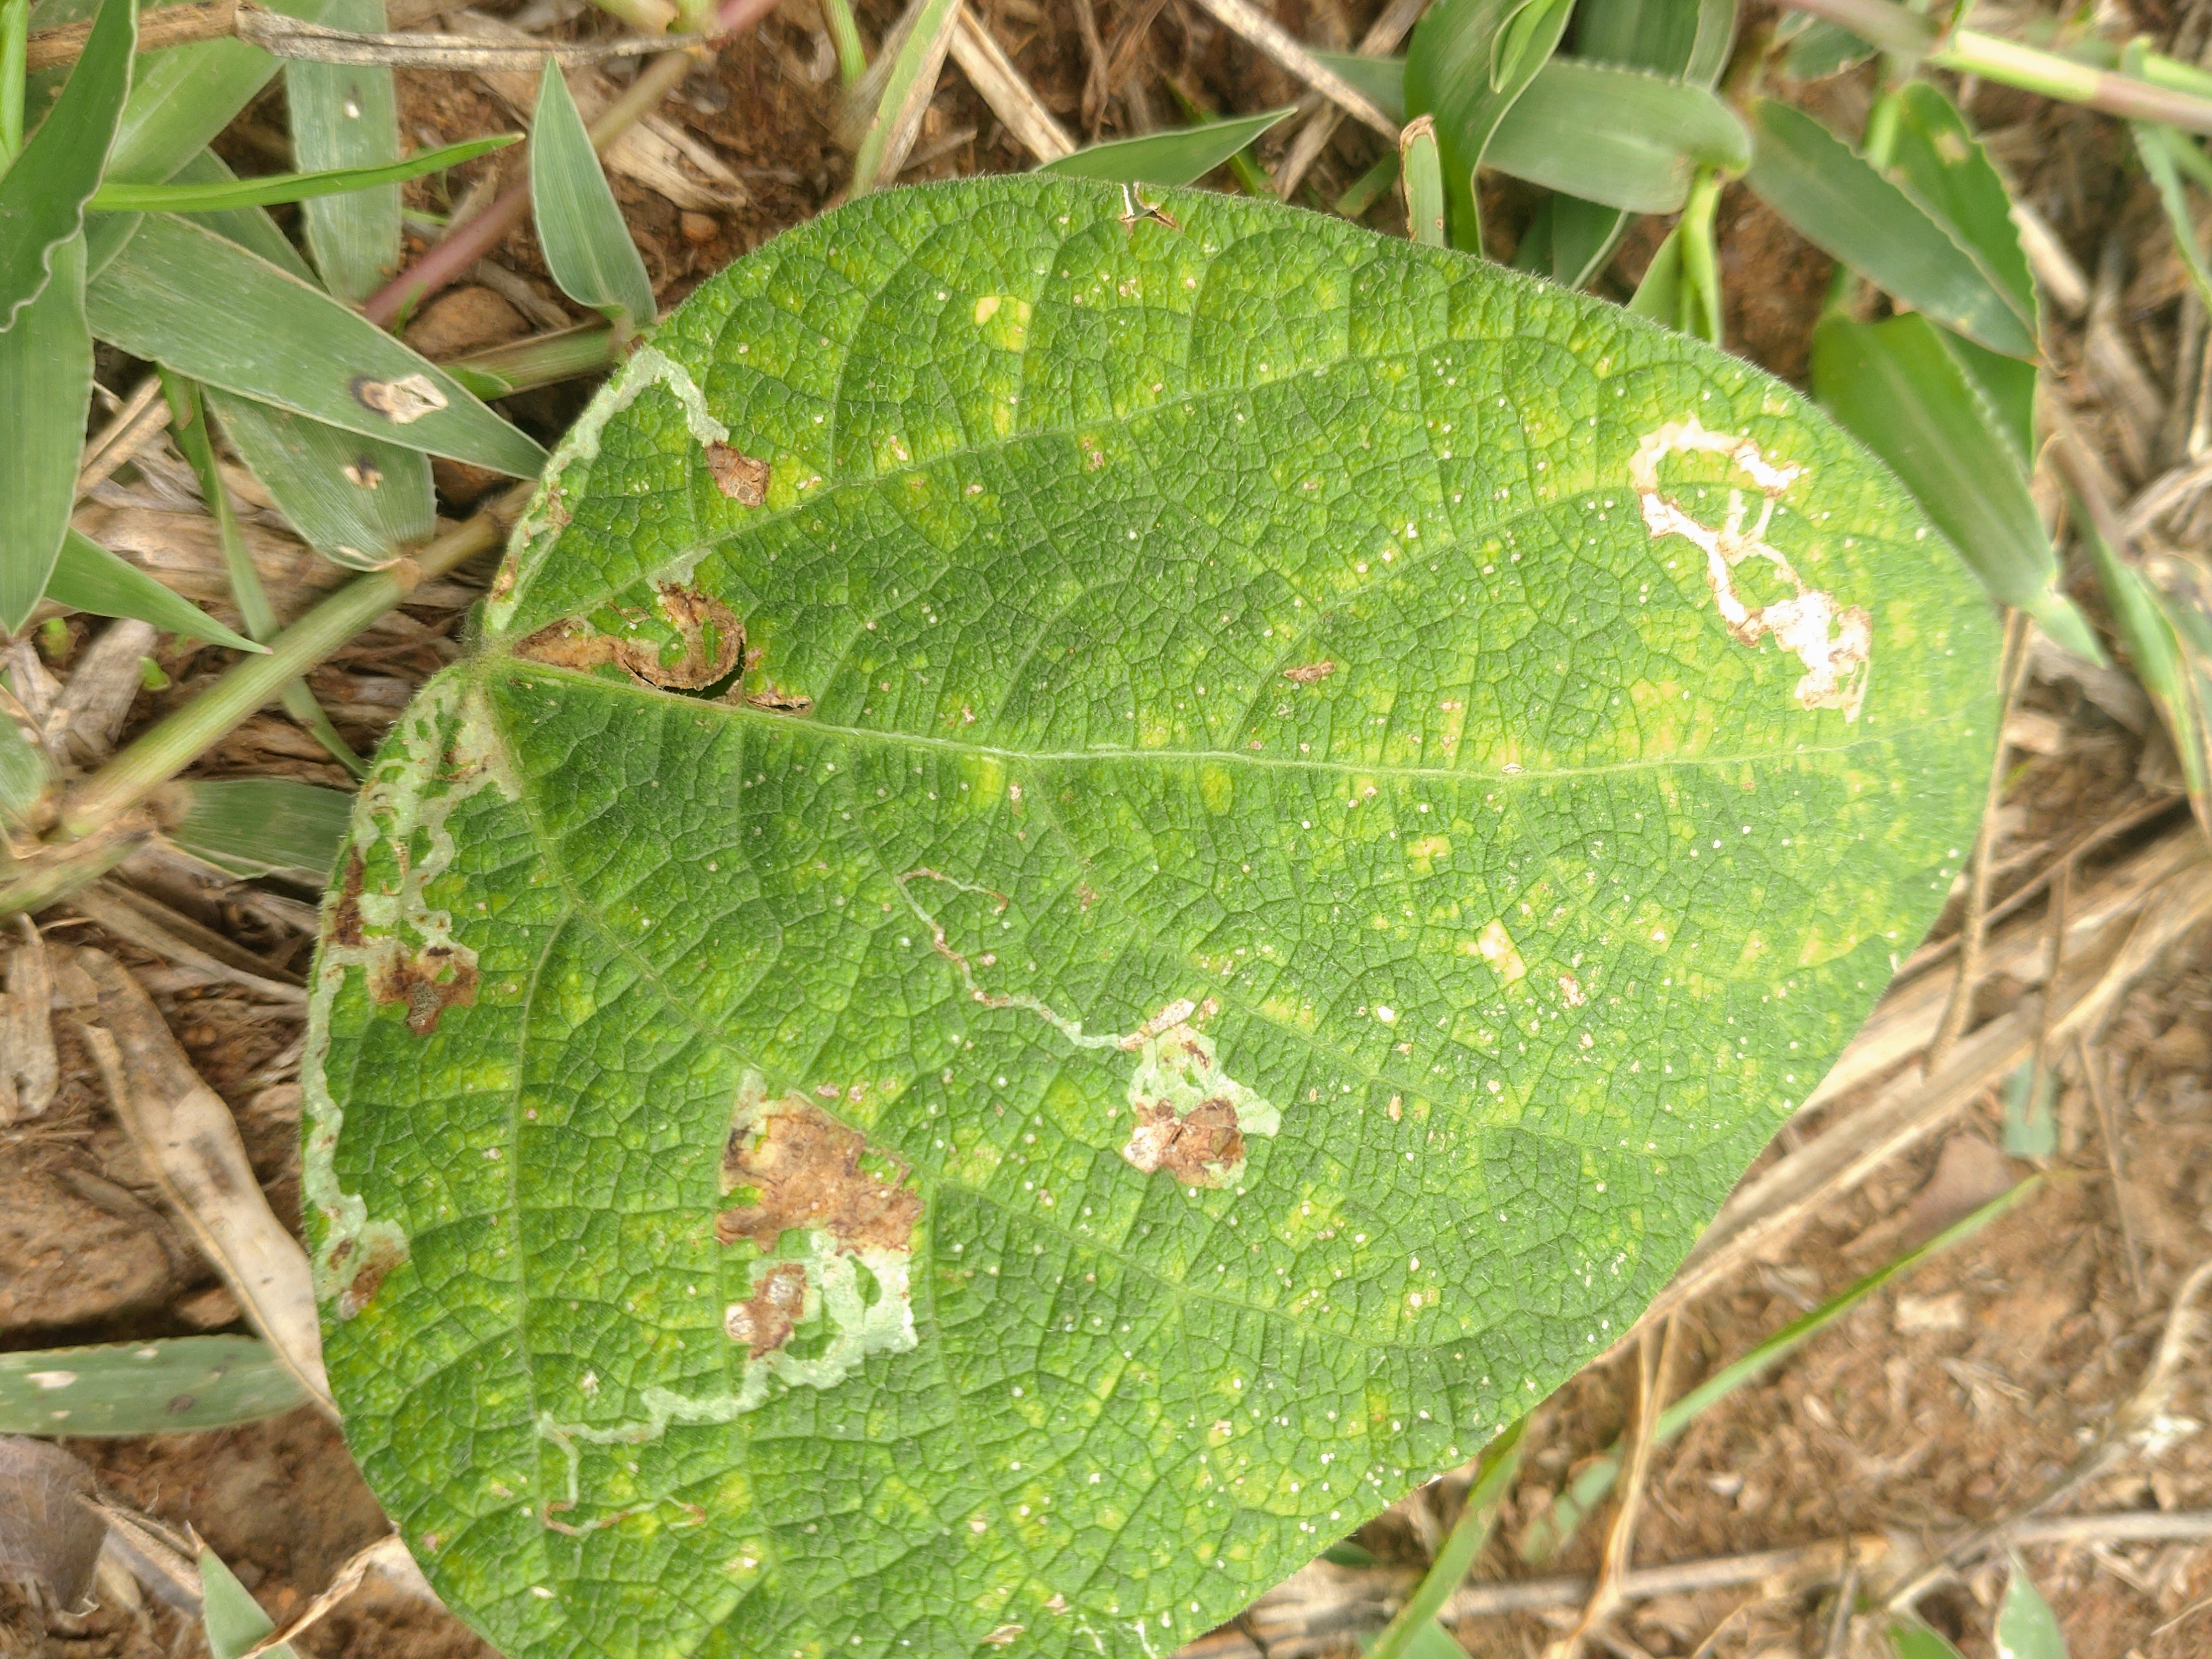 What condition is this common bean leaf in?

rust
